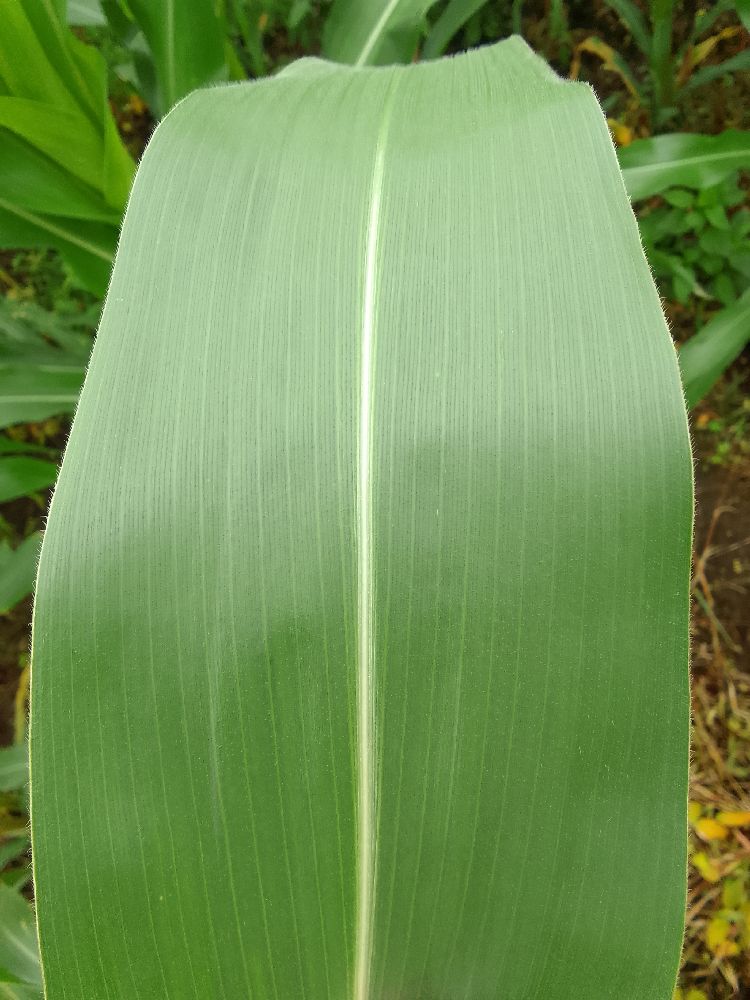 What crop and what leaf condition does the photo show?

maize, healthy
